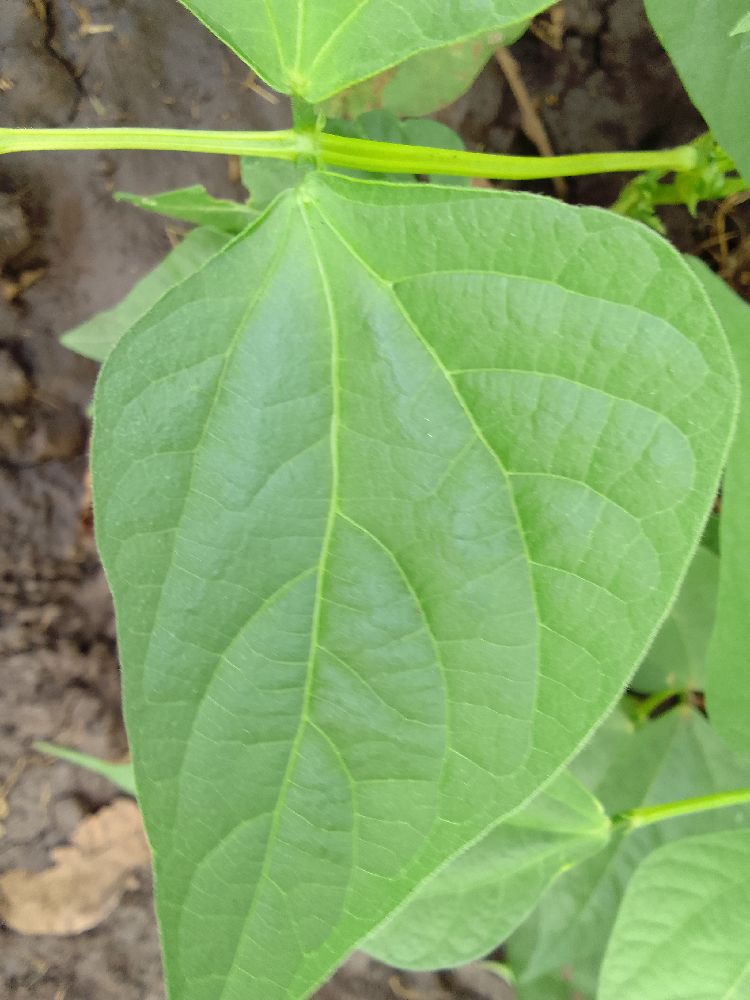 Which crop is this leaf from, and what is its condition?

common bean, healthy
